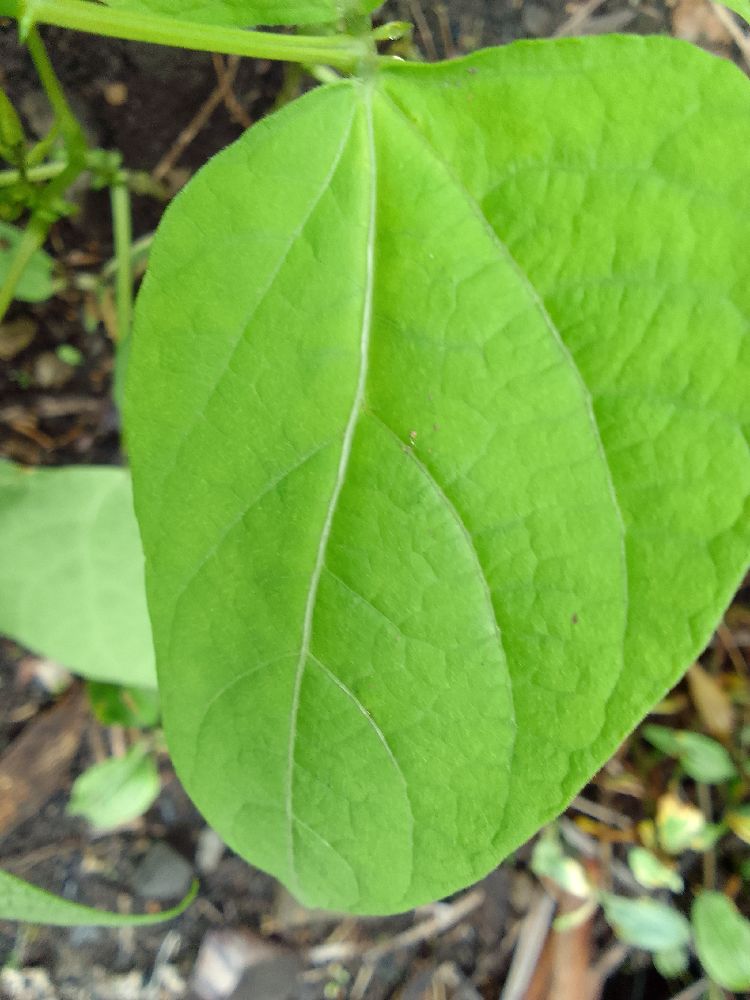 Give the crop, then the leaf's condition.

common bean, healthy
